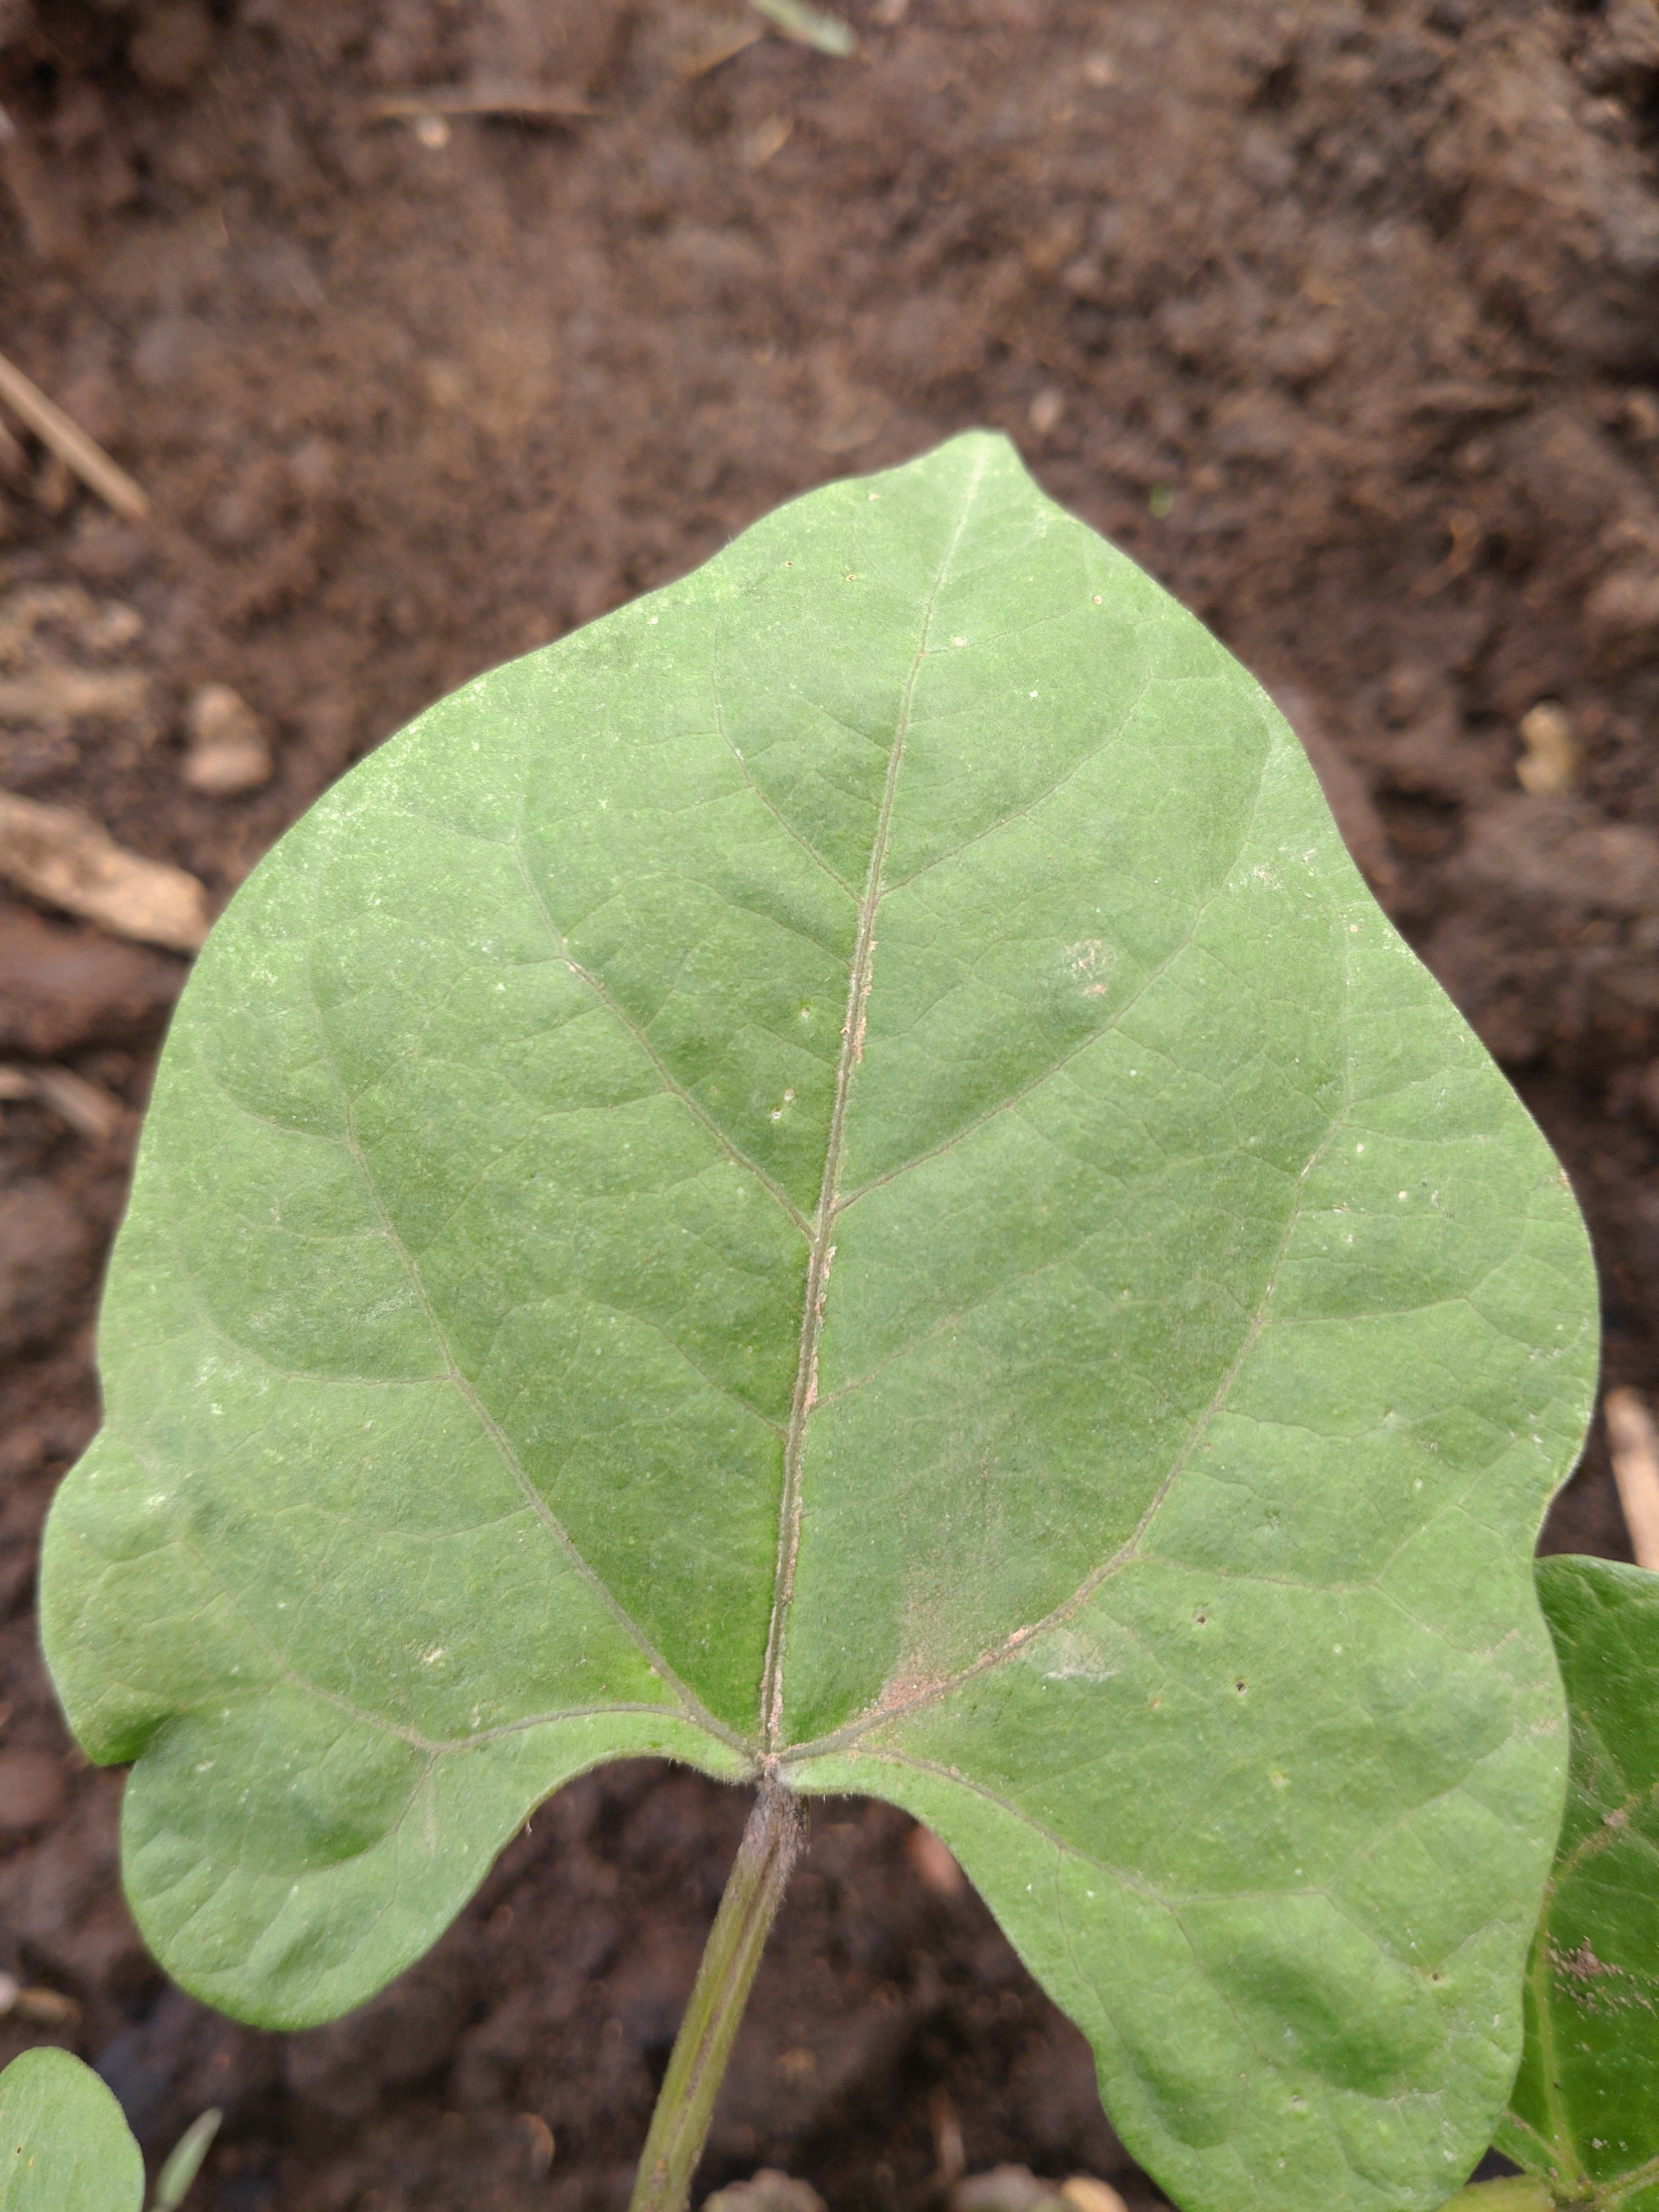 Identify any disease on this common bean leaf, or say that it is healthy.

healthy
